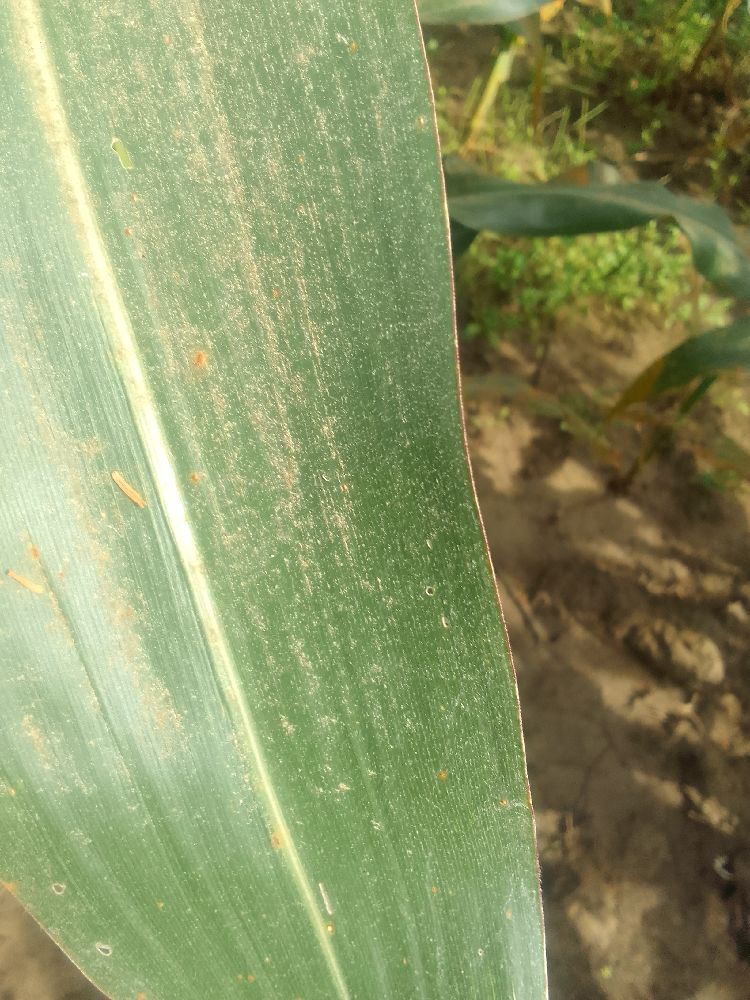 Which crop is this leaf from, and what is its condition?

maize, healthy
